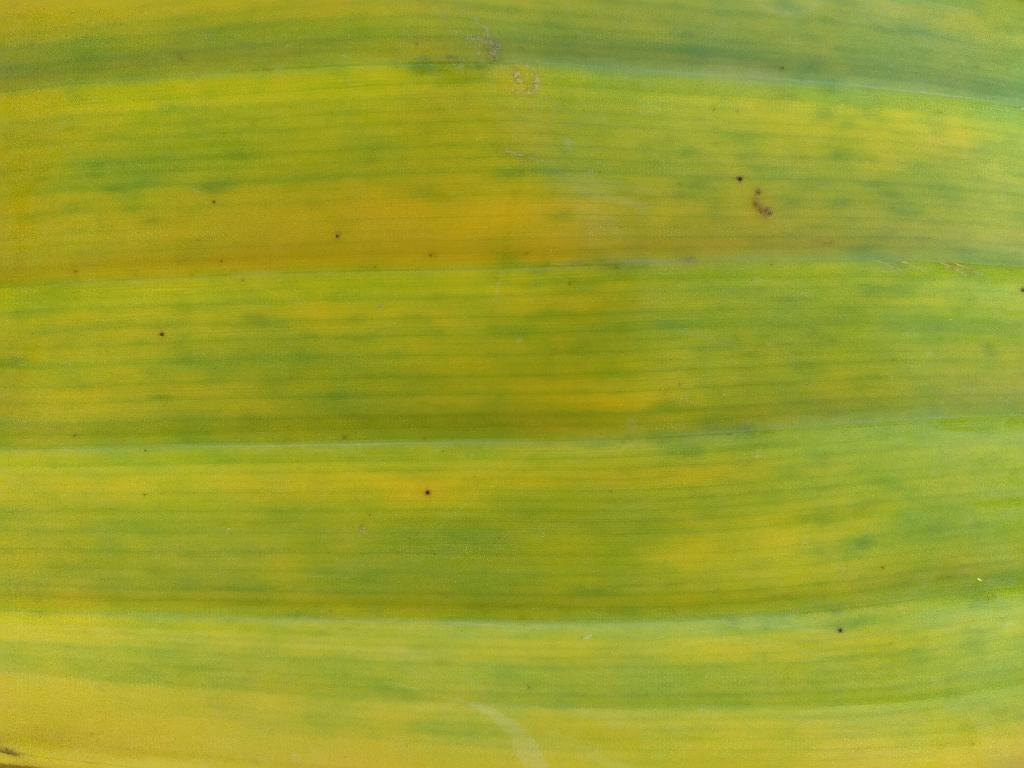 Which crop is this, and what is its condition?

banana, fusarium wilt race 1
